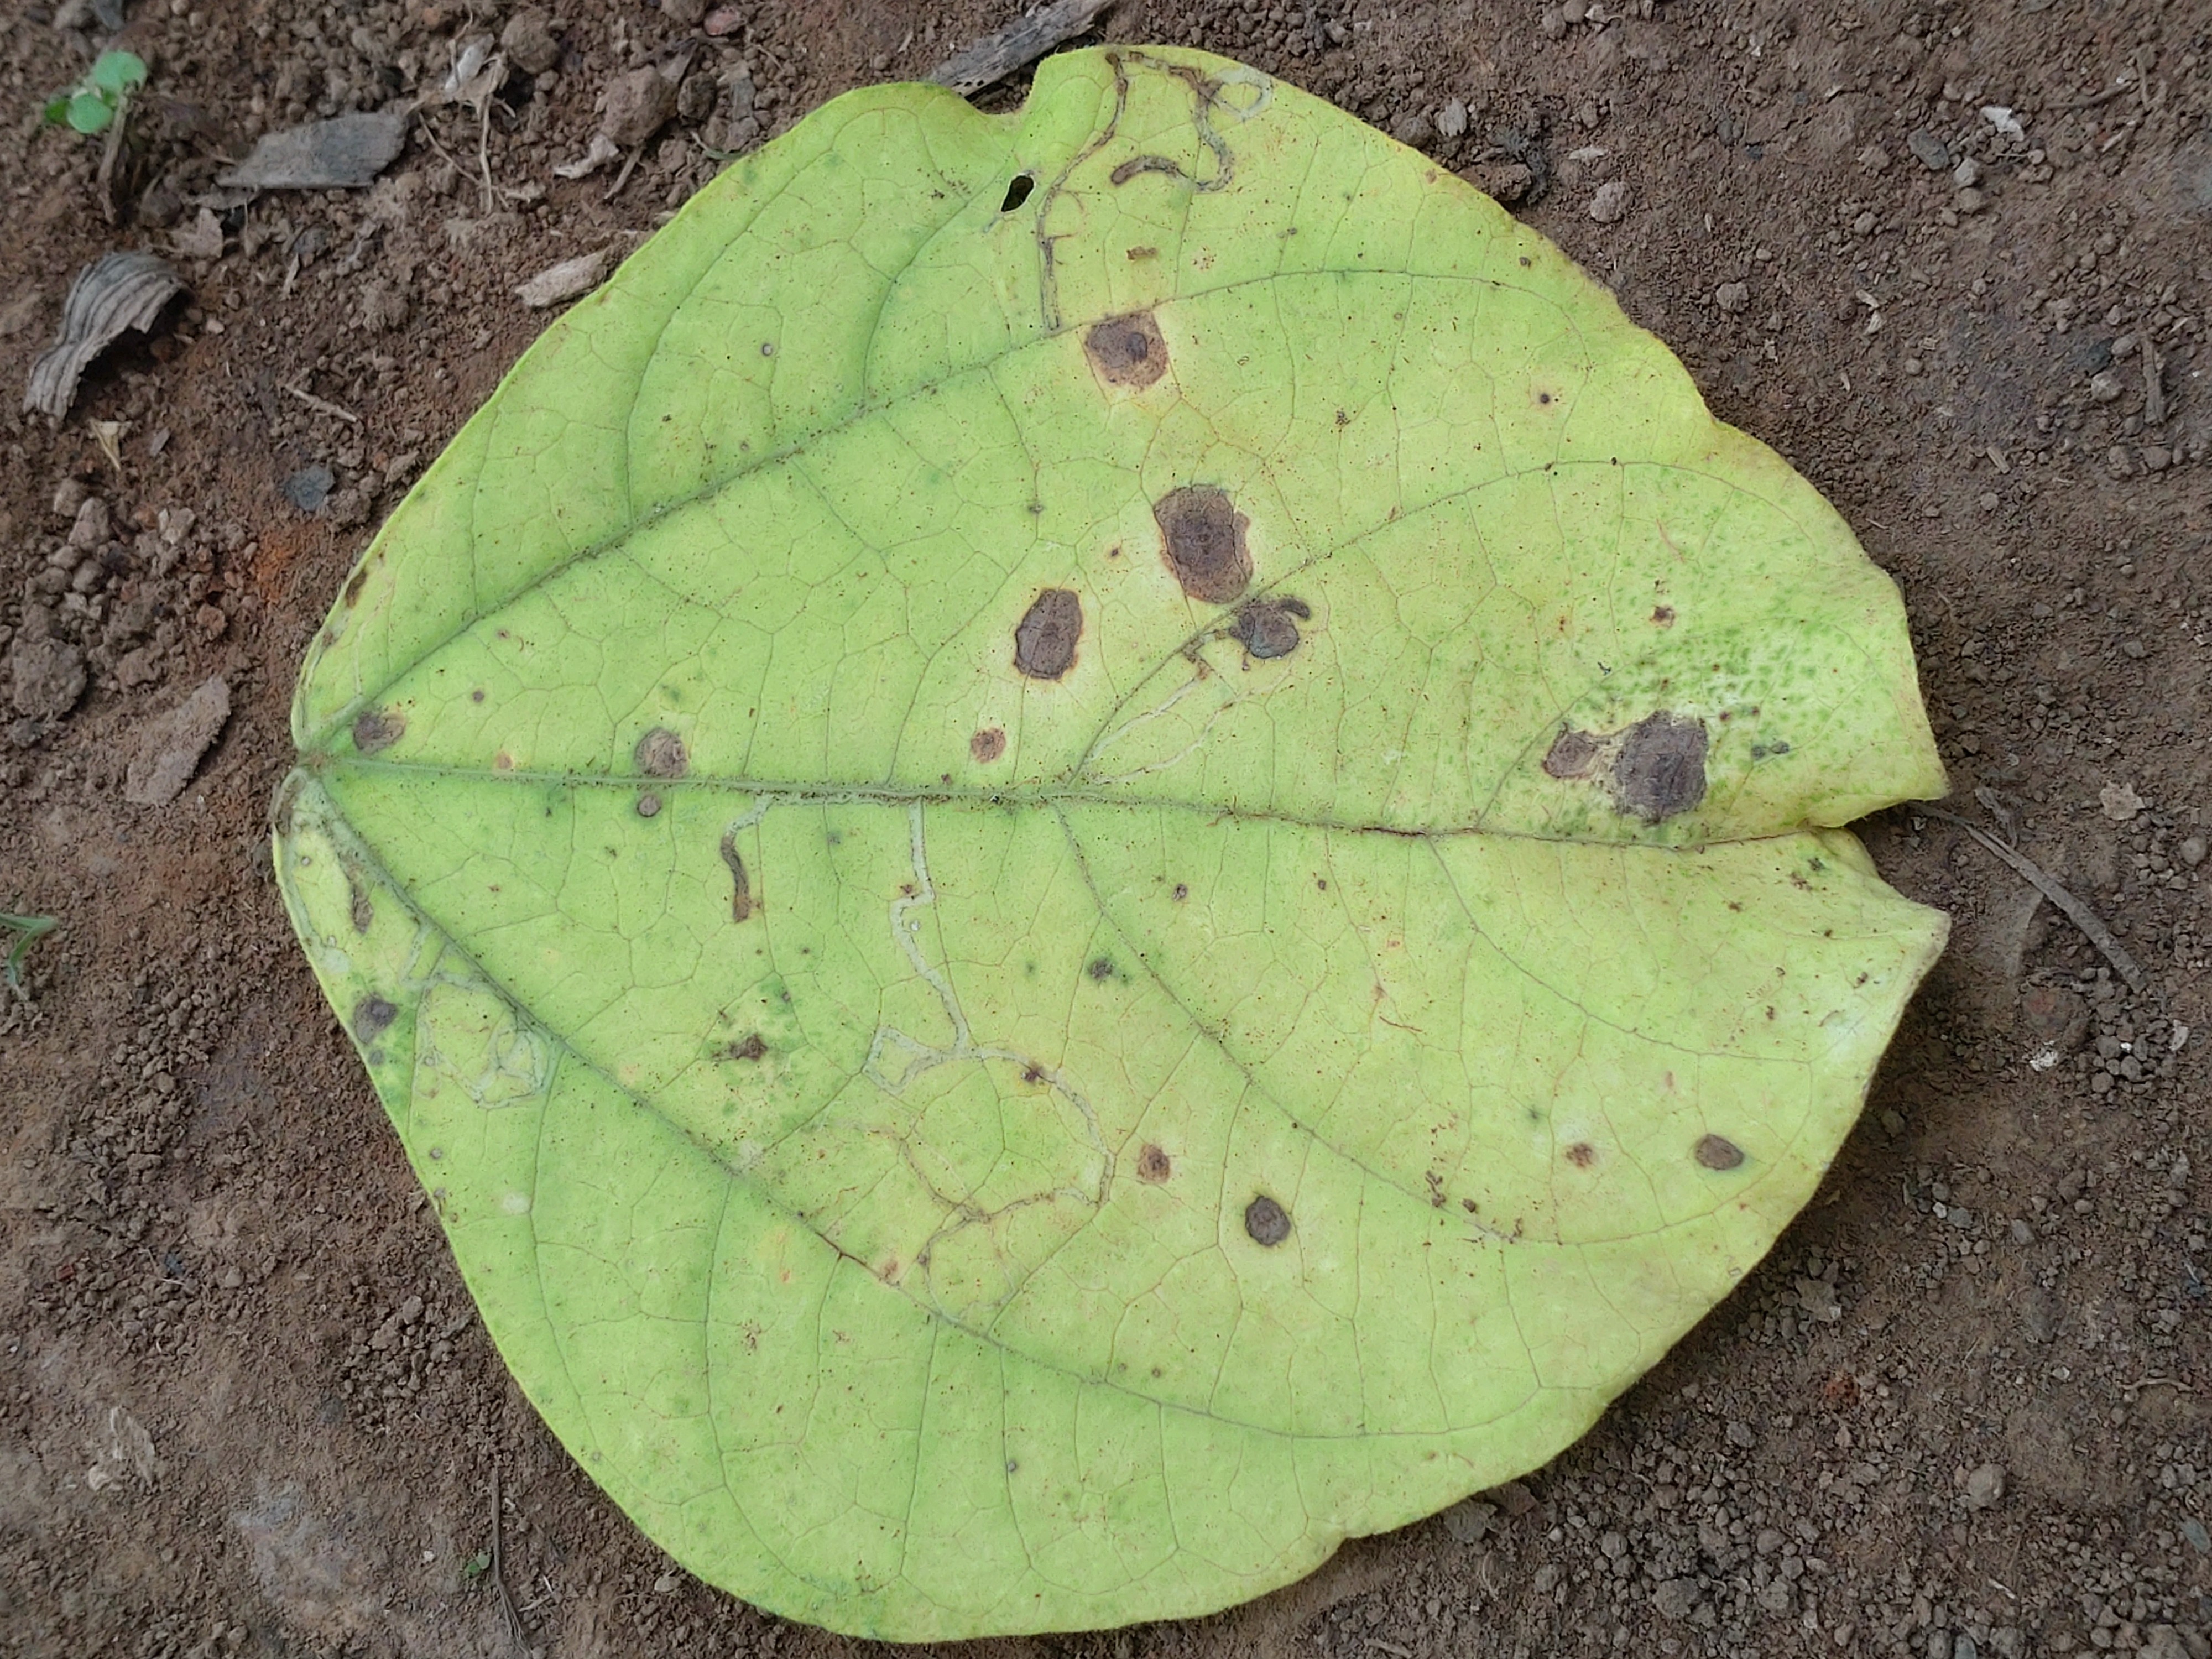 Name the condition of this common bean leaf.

anthracnose
